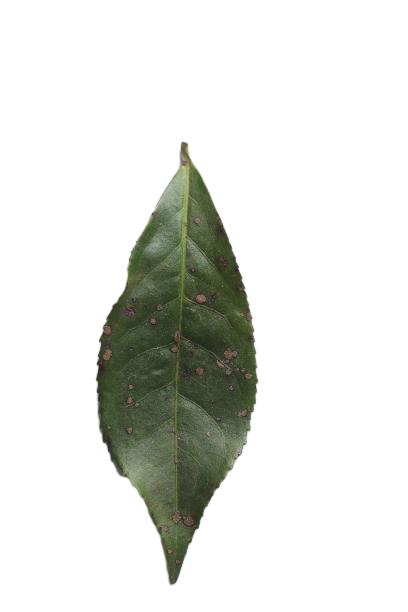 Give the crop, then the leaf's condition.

tea, algal leaf
